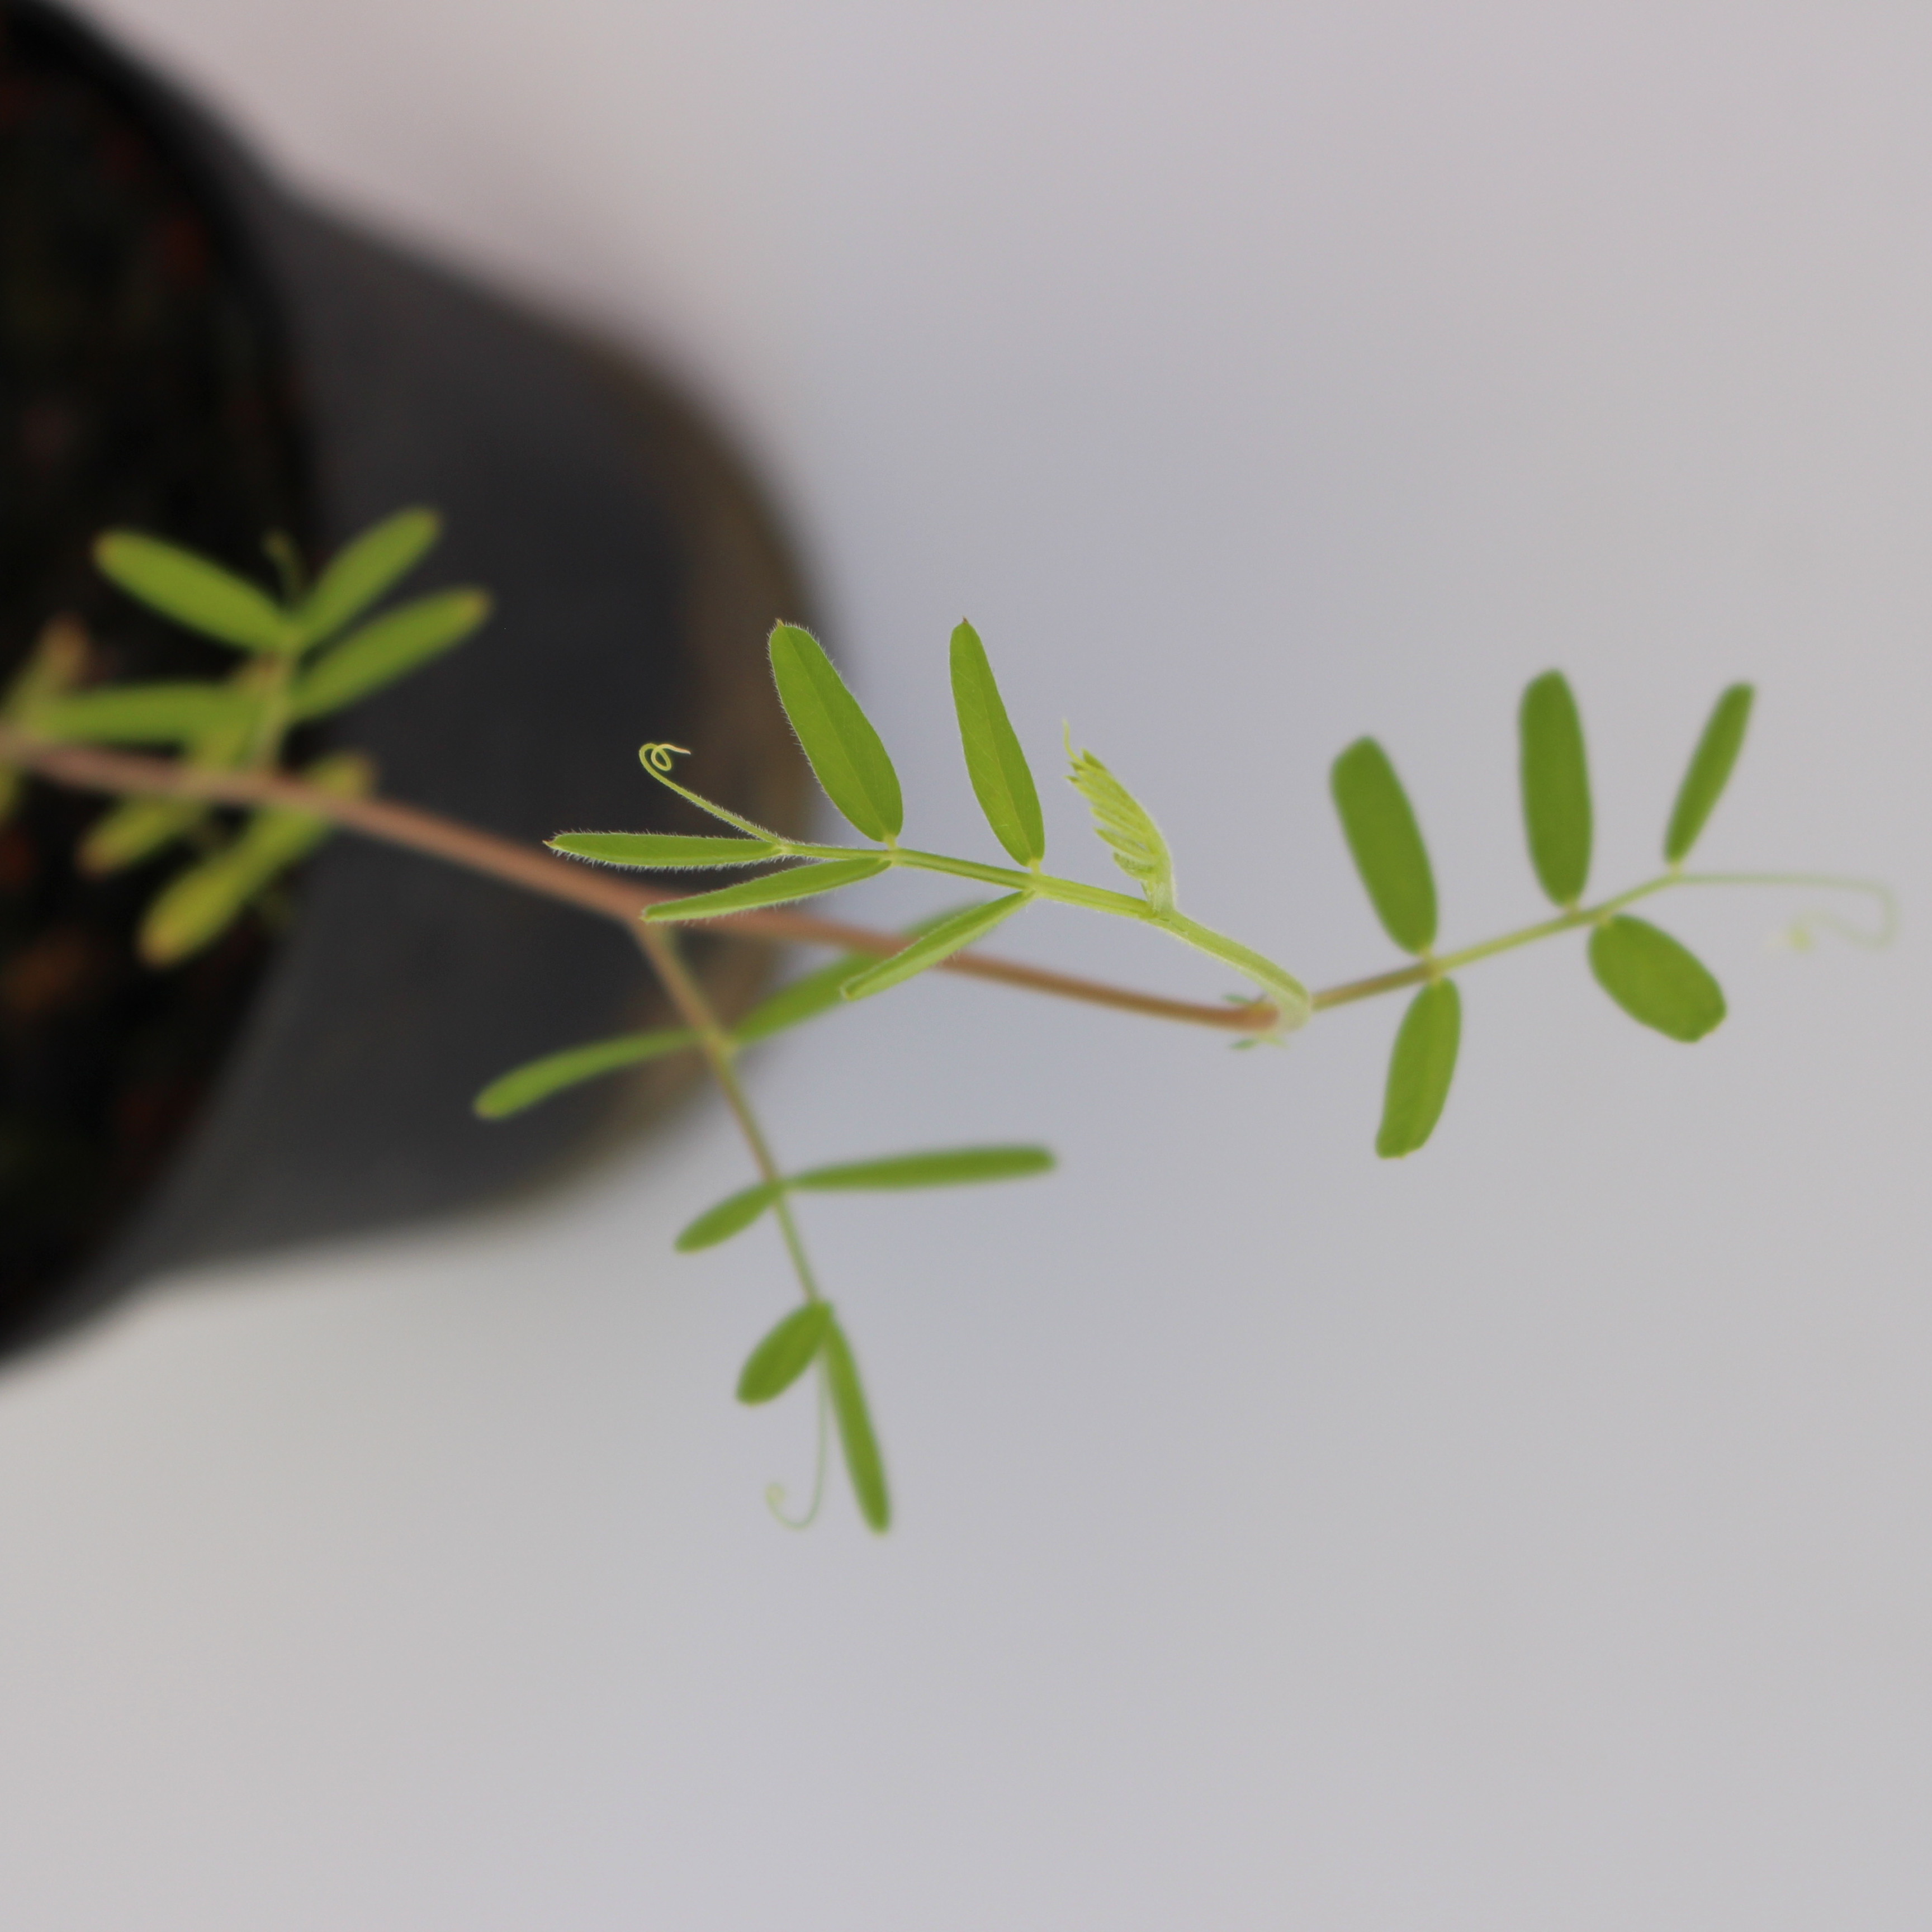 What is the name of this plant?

Vicia sativa
